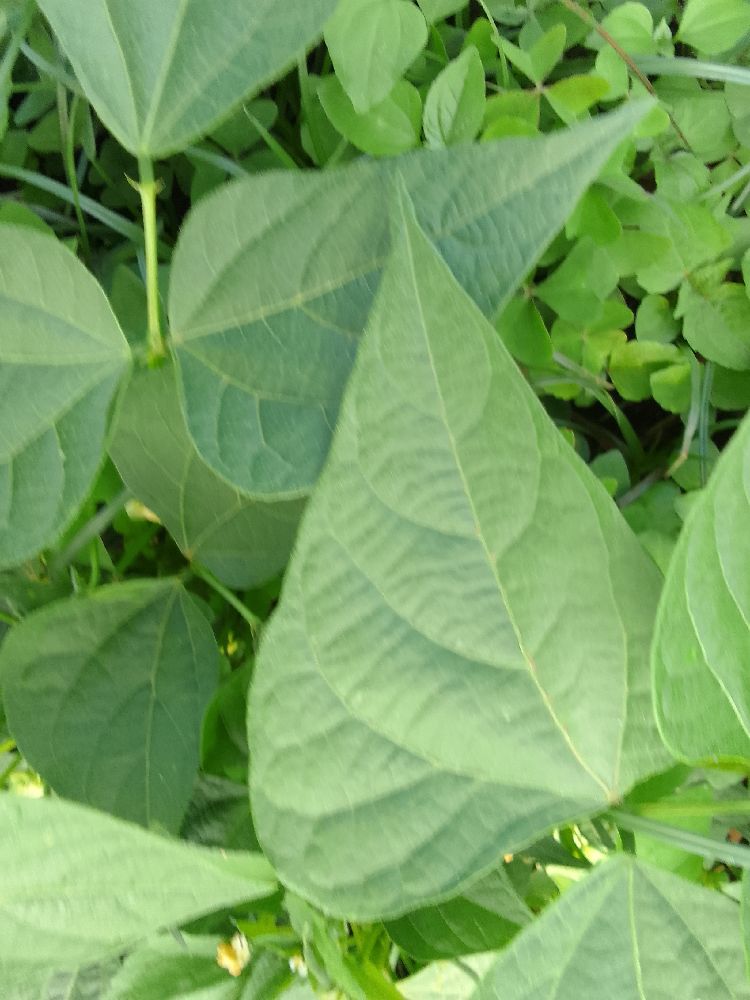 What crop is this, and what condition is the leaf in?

common bean, healthy
